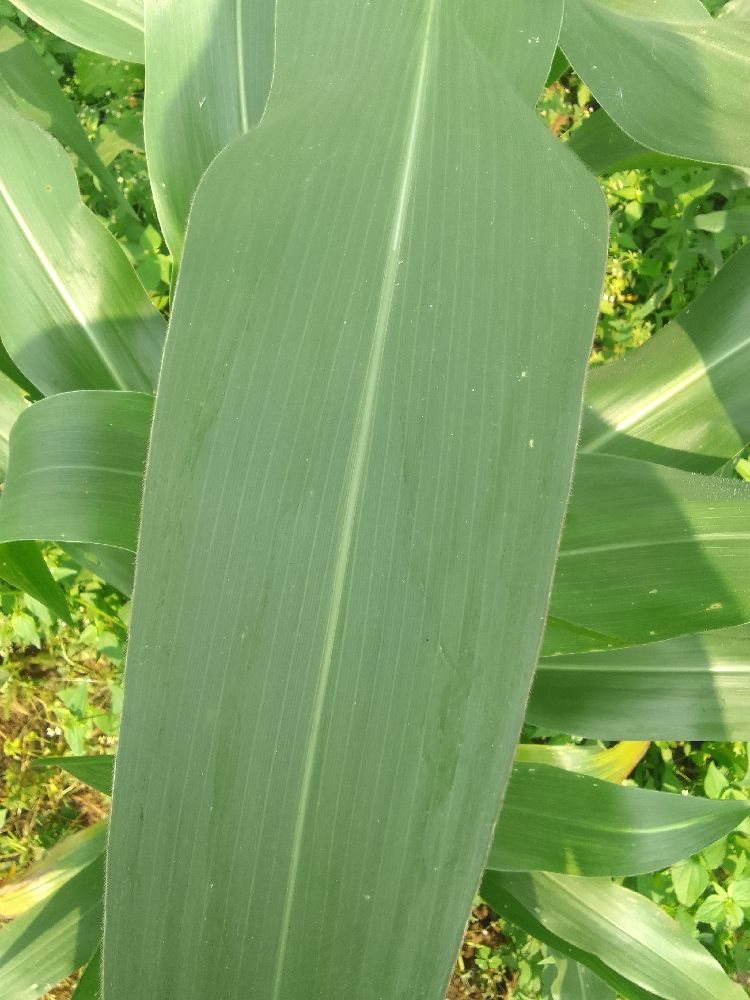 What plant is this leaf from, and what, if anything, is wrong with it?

maize, healthy
